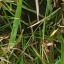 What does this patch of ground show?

grass
